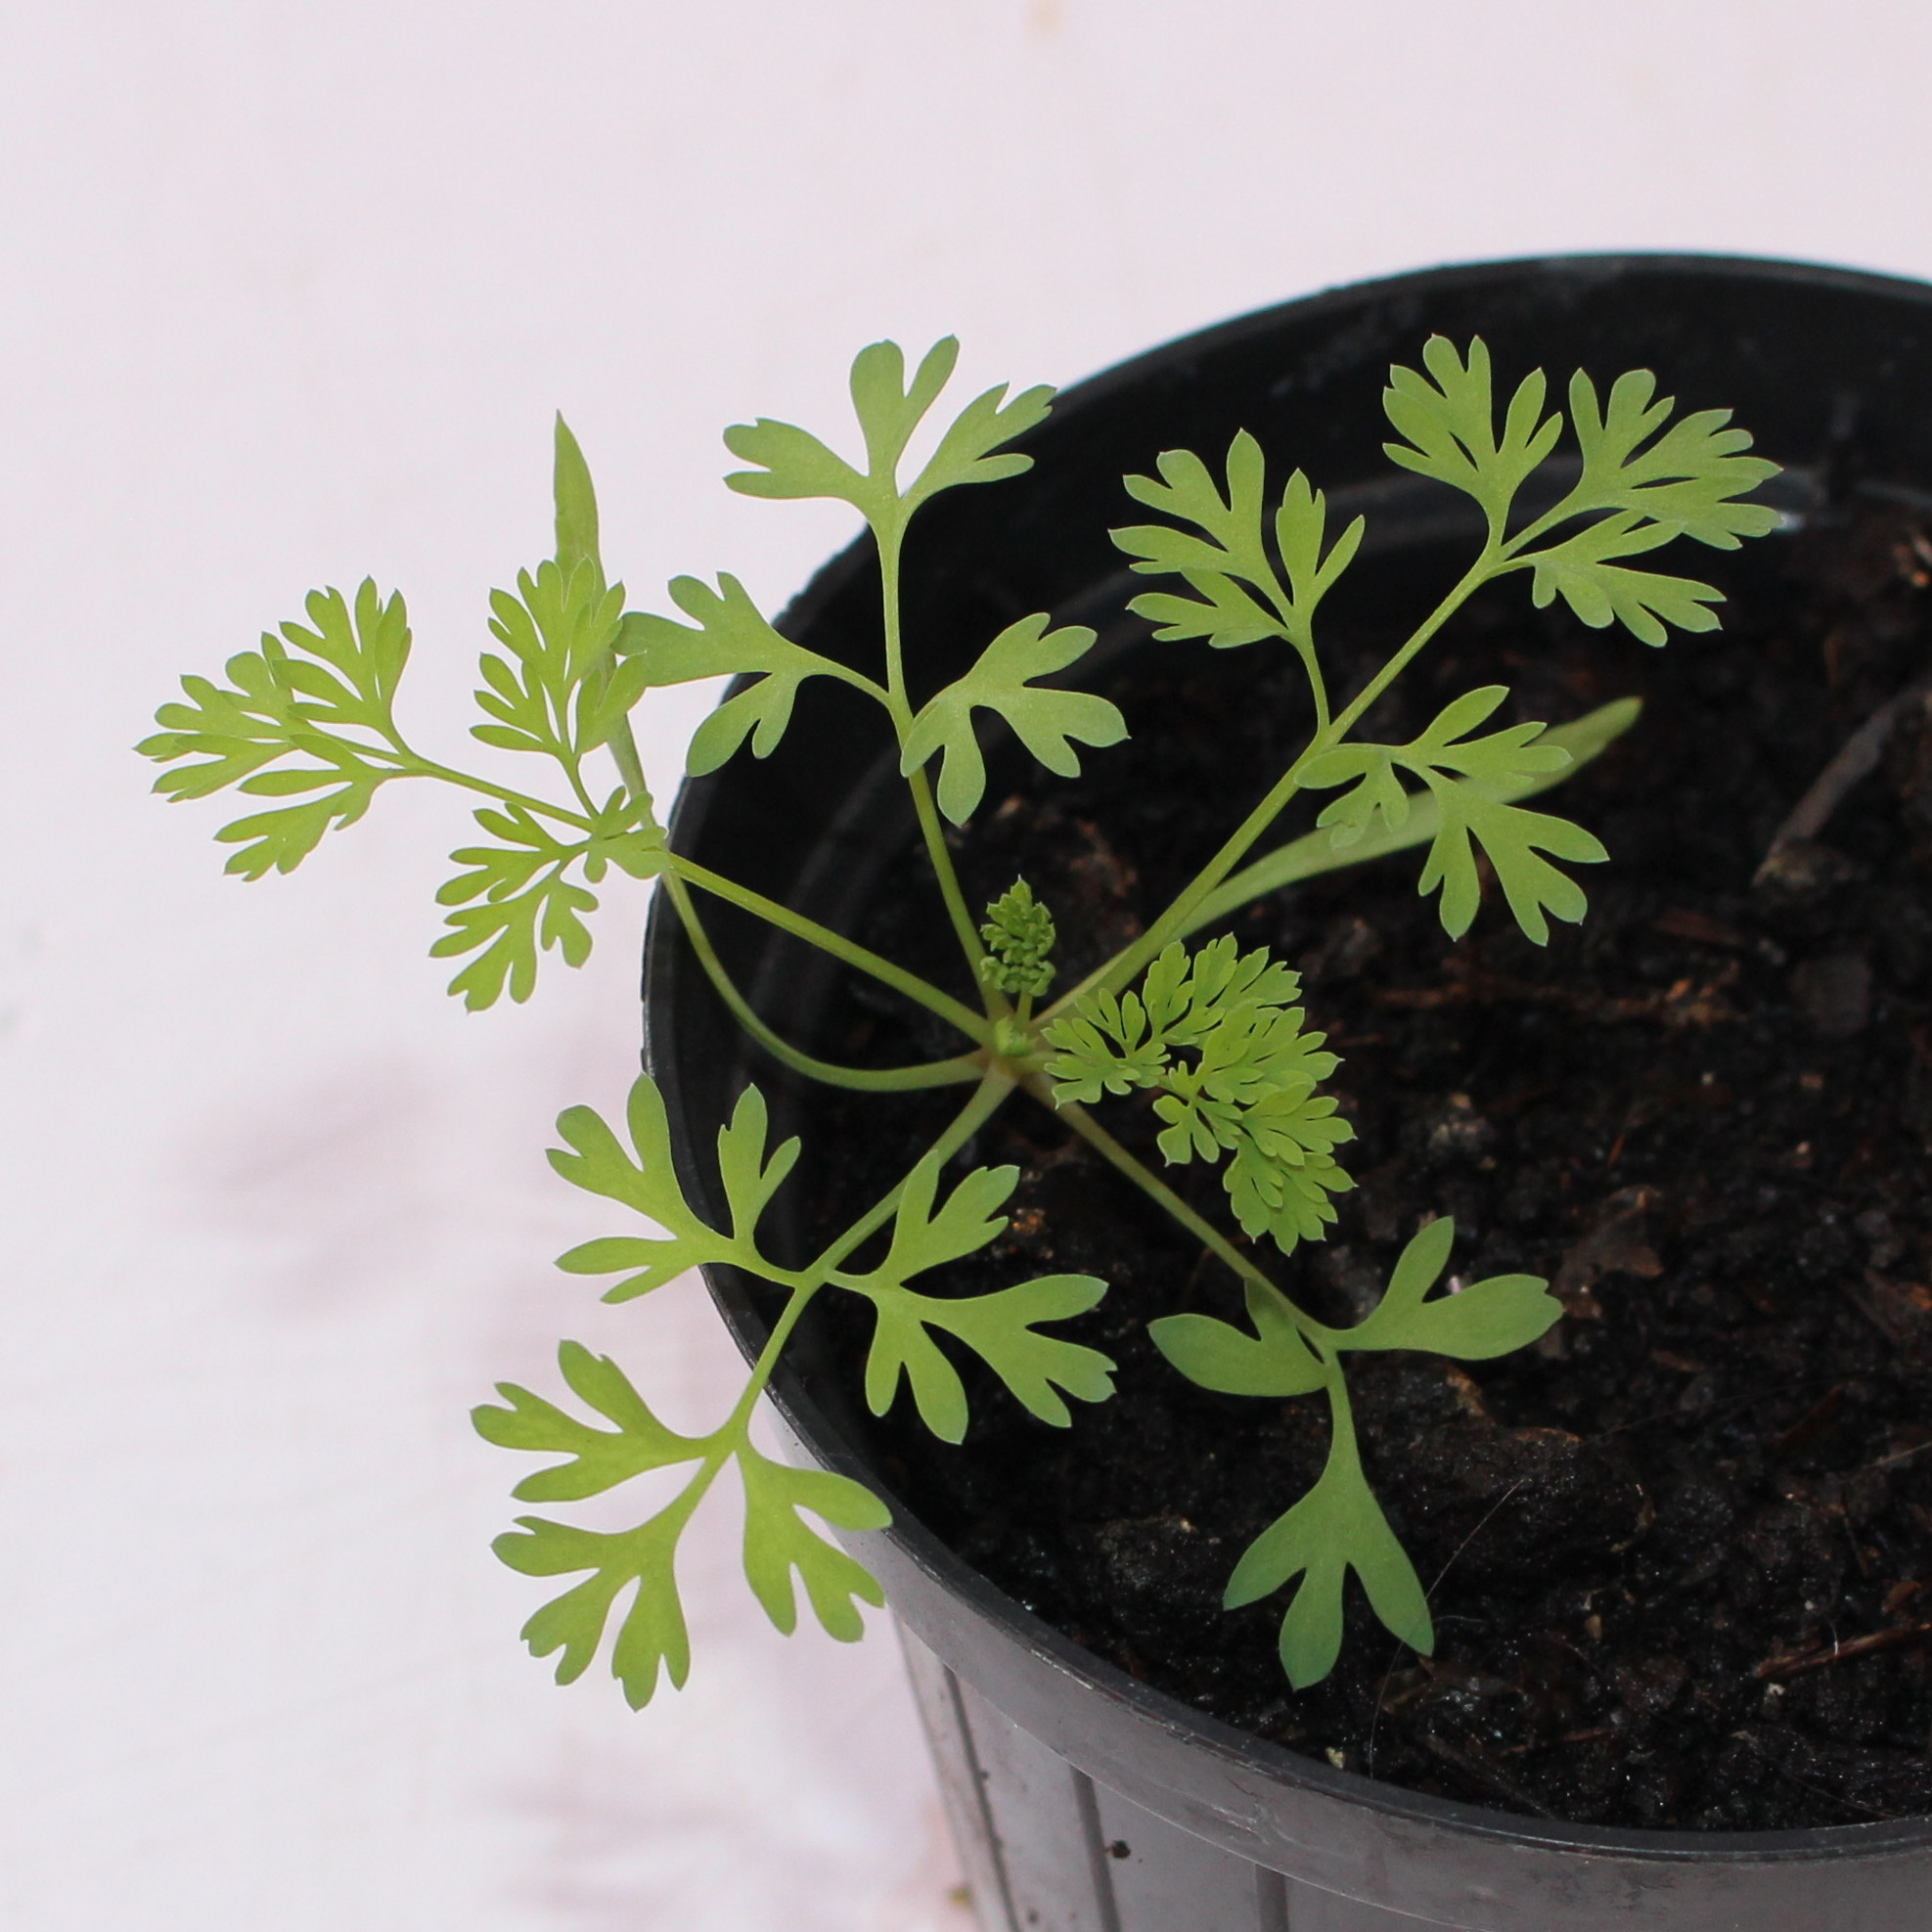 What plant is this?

Fumaria officinalis
